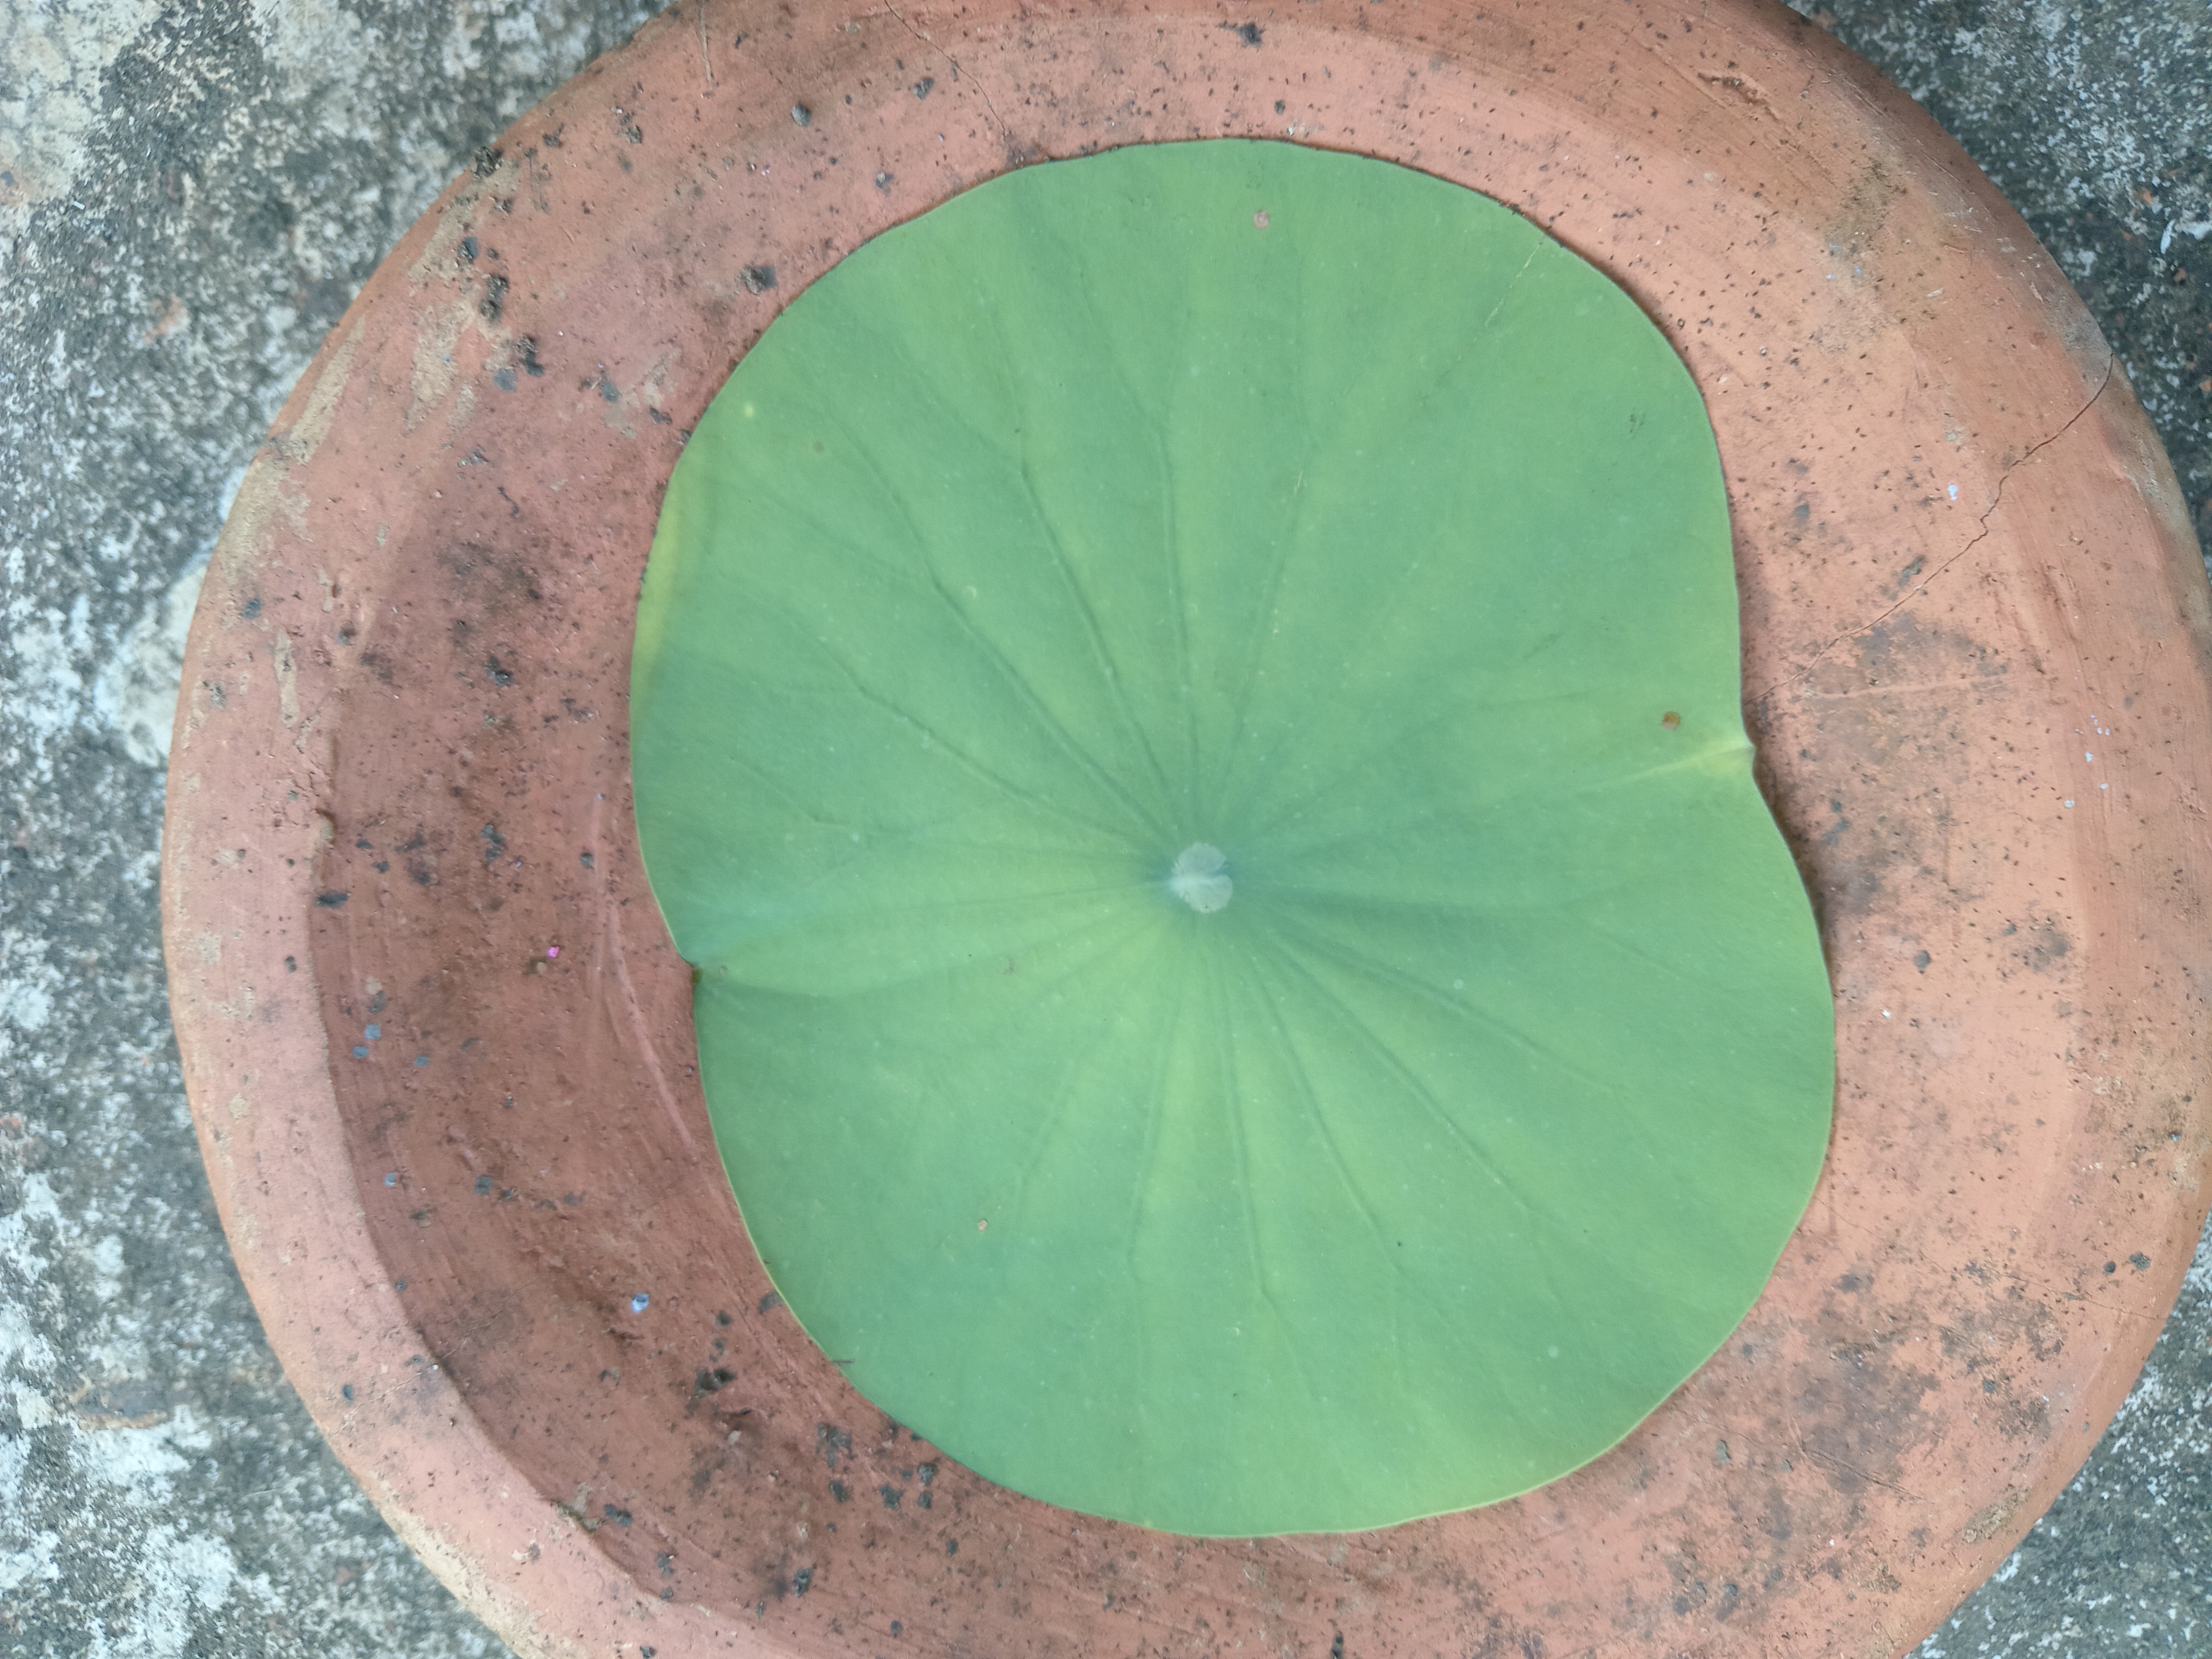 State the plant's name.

lotus
